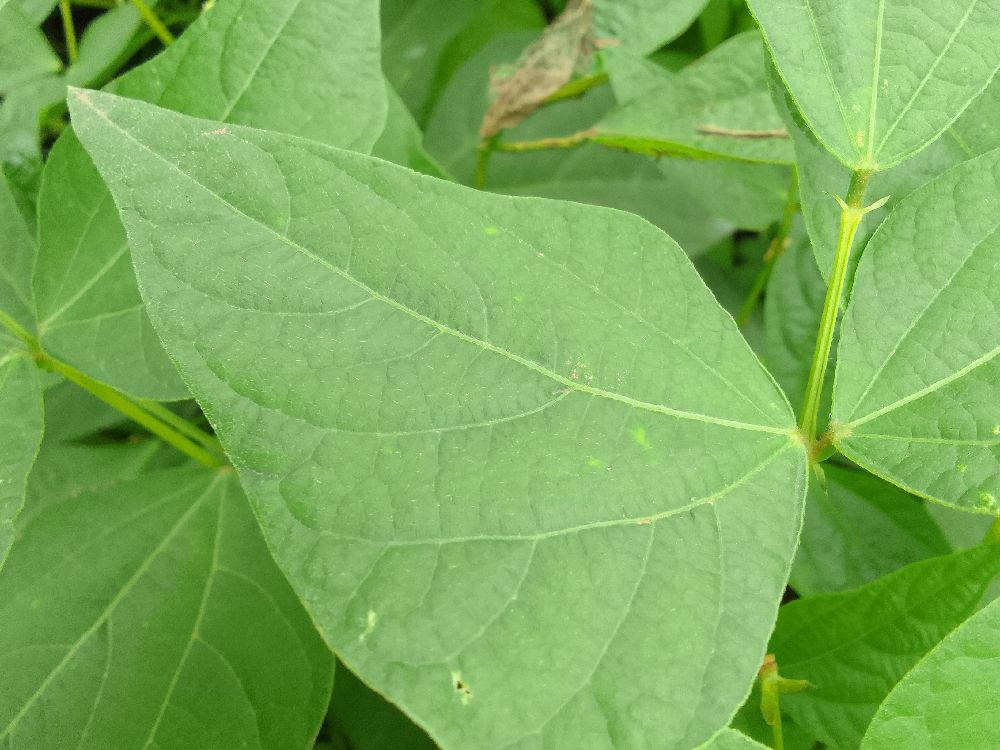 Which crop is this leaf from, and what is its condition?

common bean, healthy
